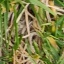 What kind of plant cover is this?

grass
